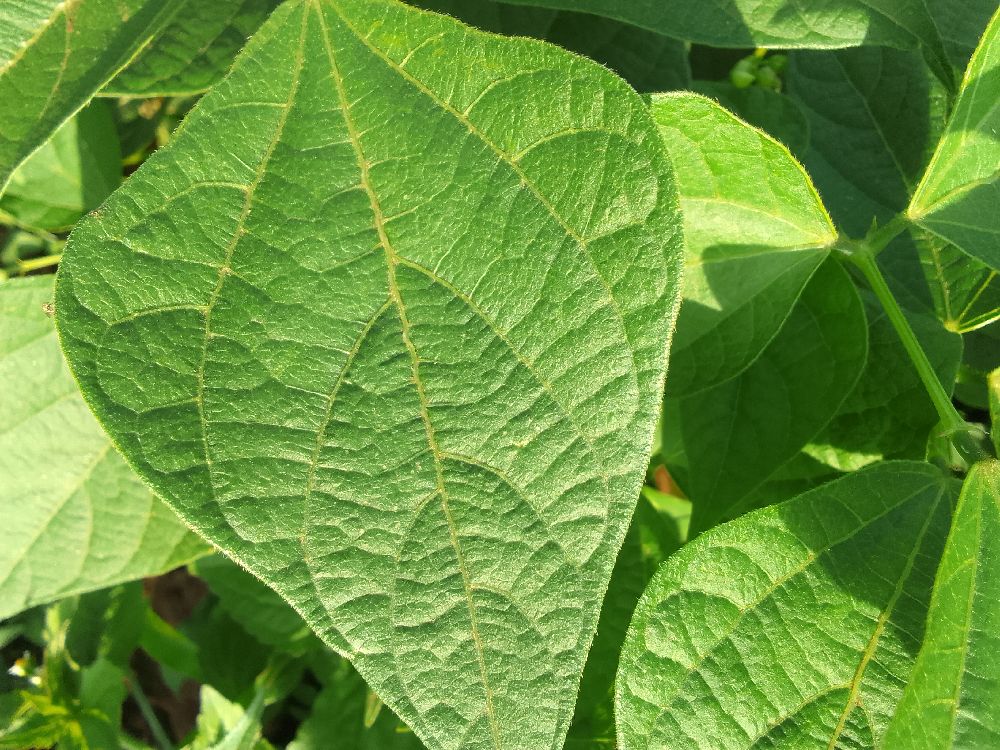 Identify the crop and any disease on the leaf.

common bean, healthy
